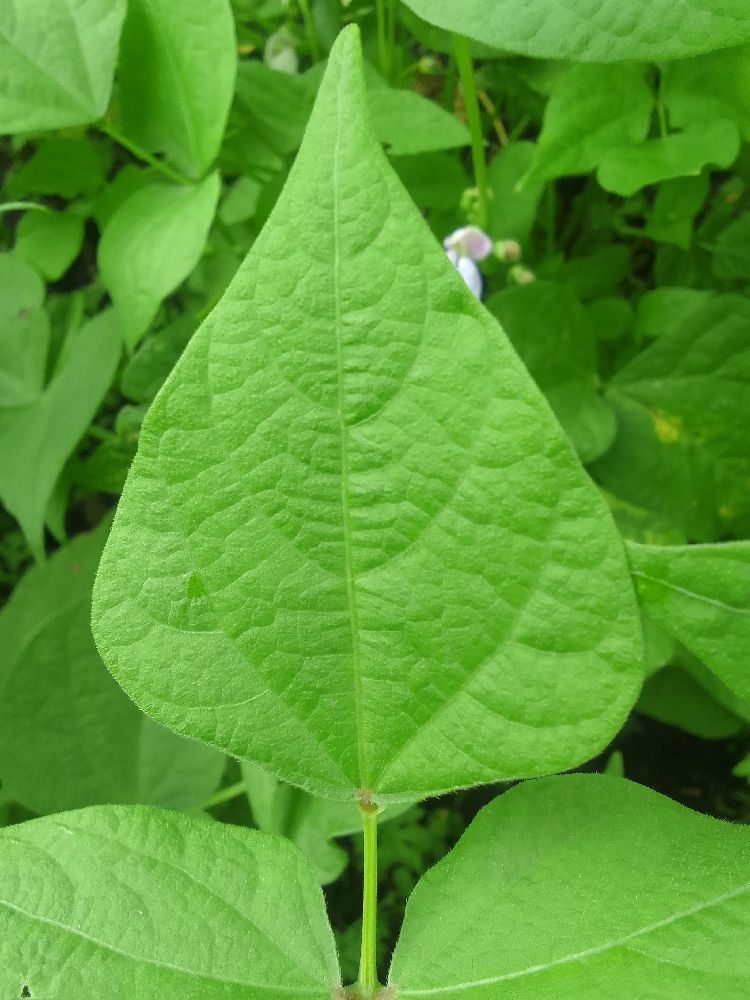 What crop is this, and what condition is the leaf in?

common bean, healthy
